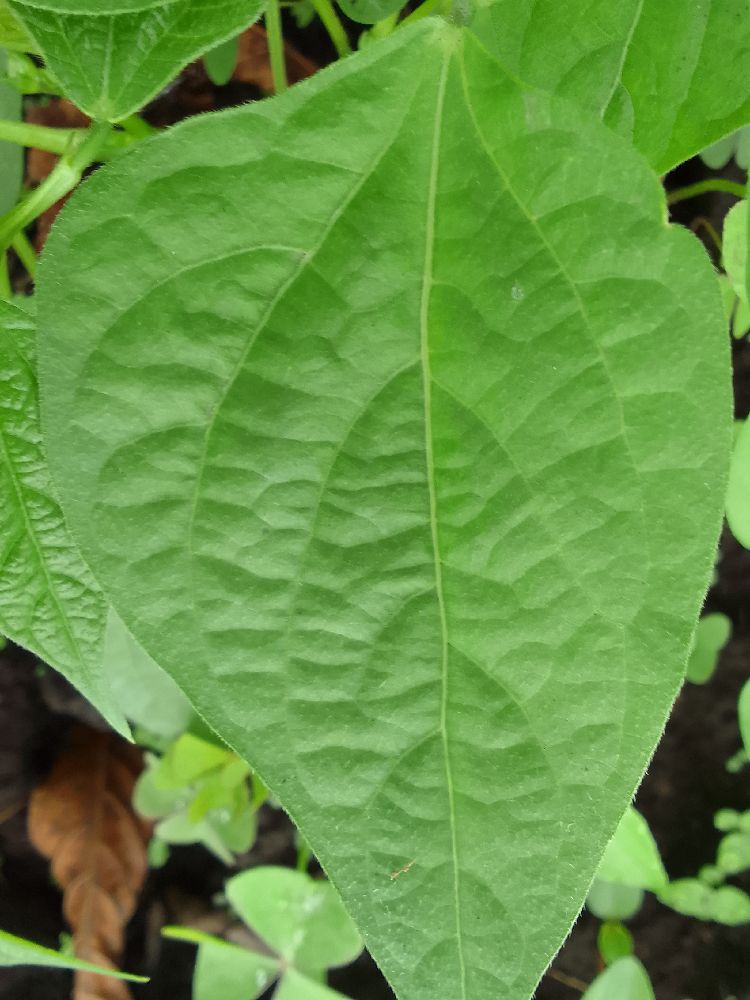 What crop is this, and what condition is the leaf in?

common bean, healthy
